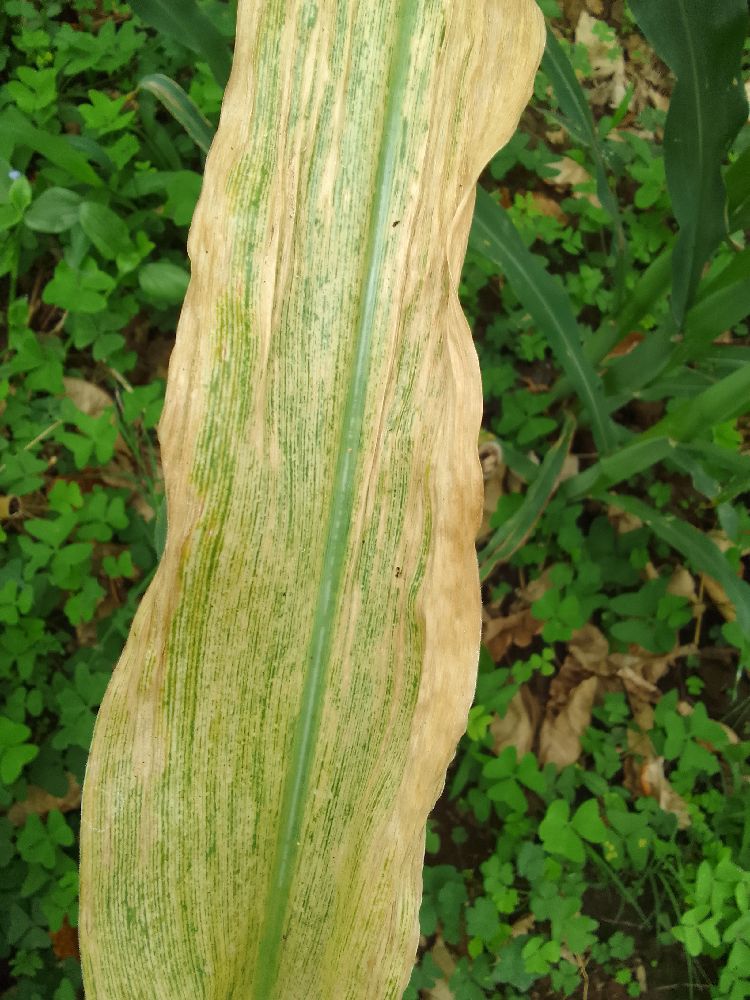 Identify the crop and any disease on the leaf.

maize, maize lethal necrosis
